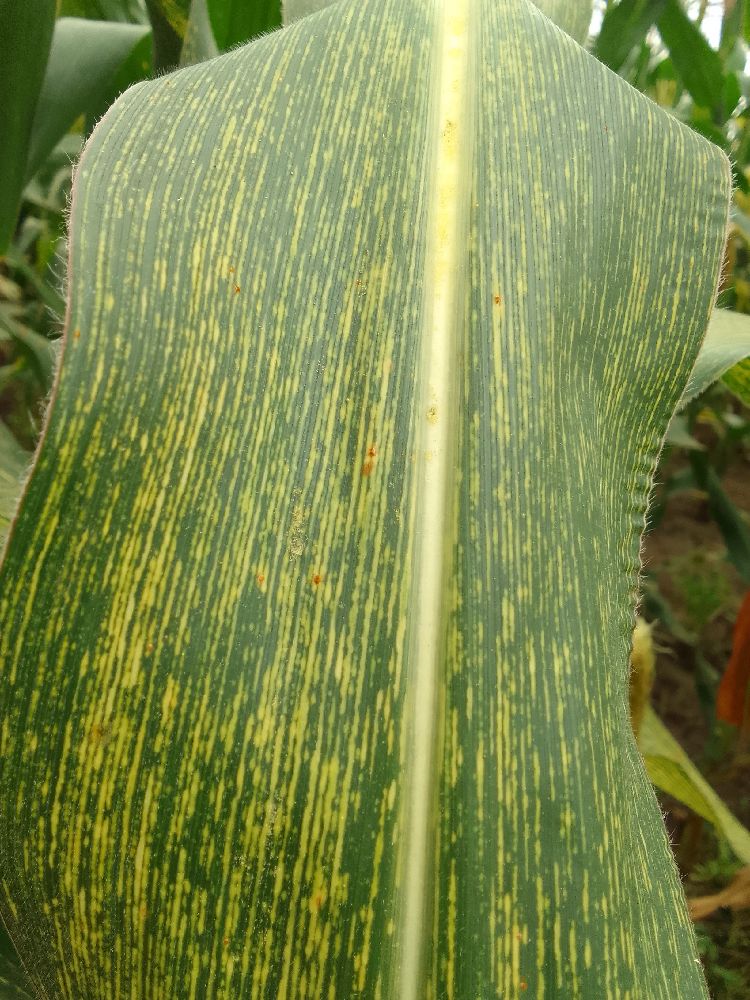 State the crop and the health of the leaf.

maize, maize streak virus
